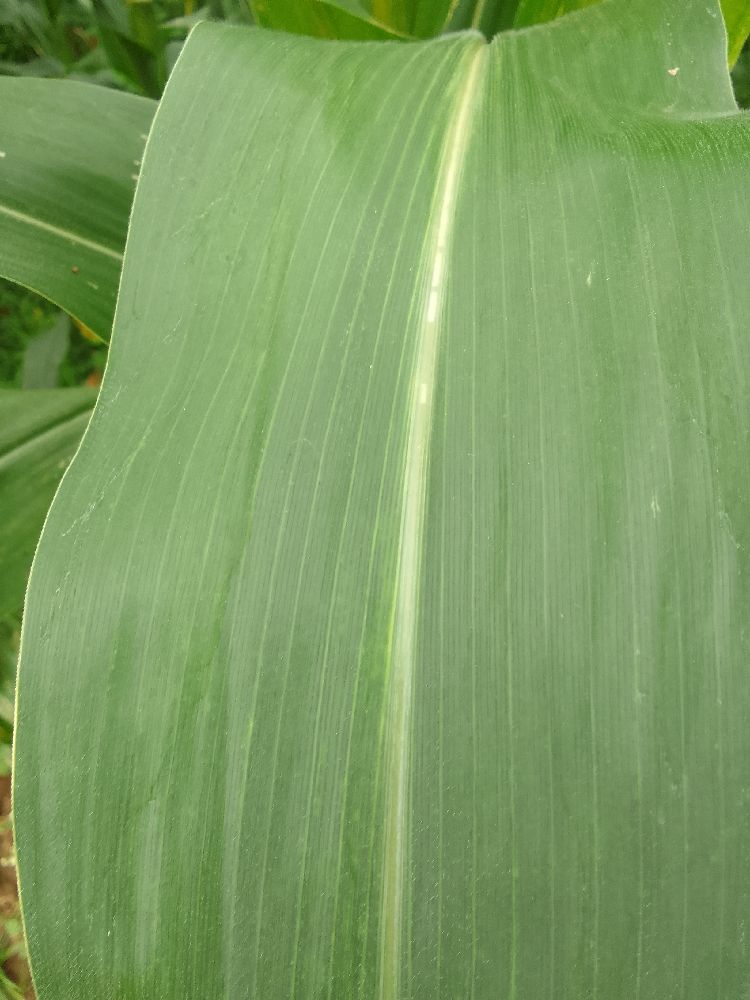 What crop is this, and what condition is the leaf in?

maize, healthy
